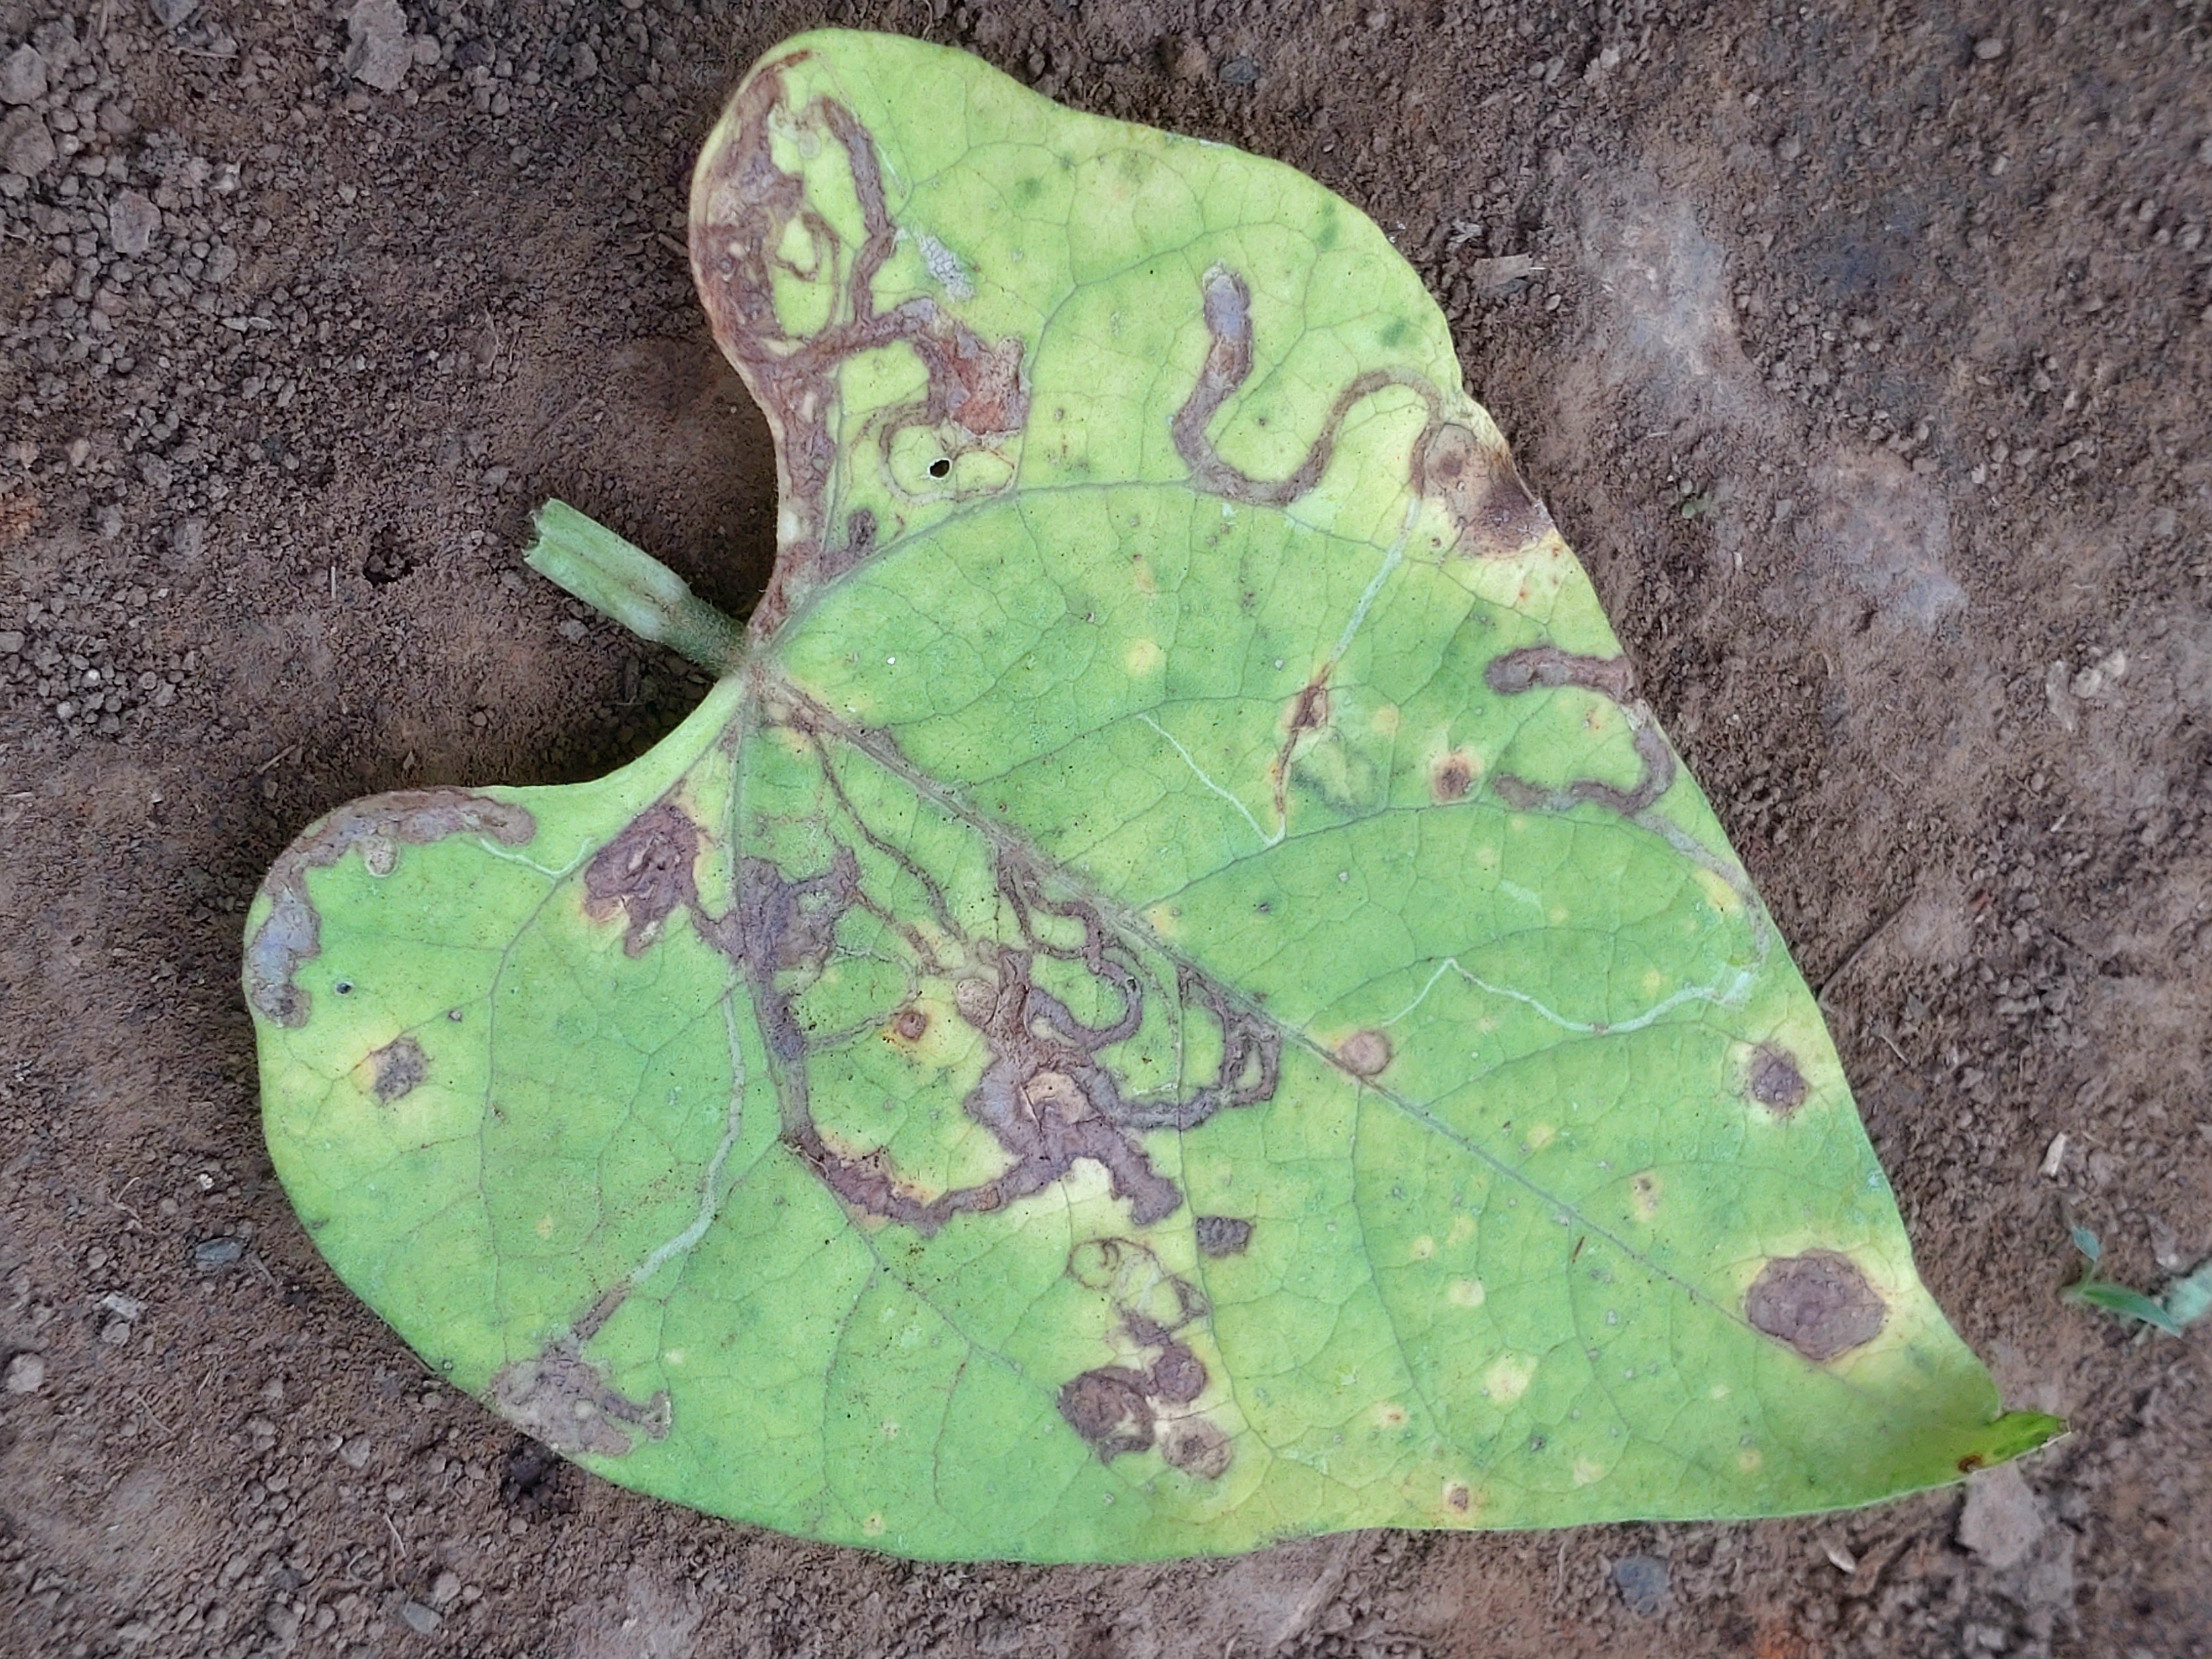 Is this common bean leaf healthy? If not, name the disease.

anthracnose
